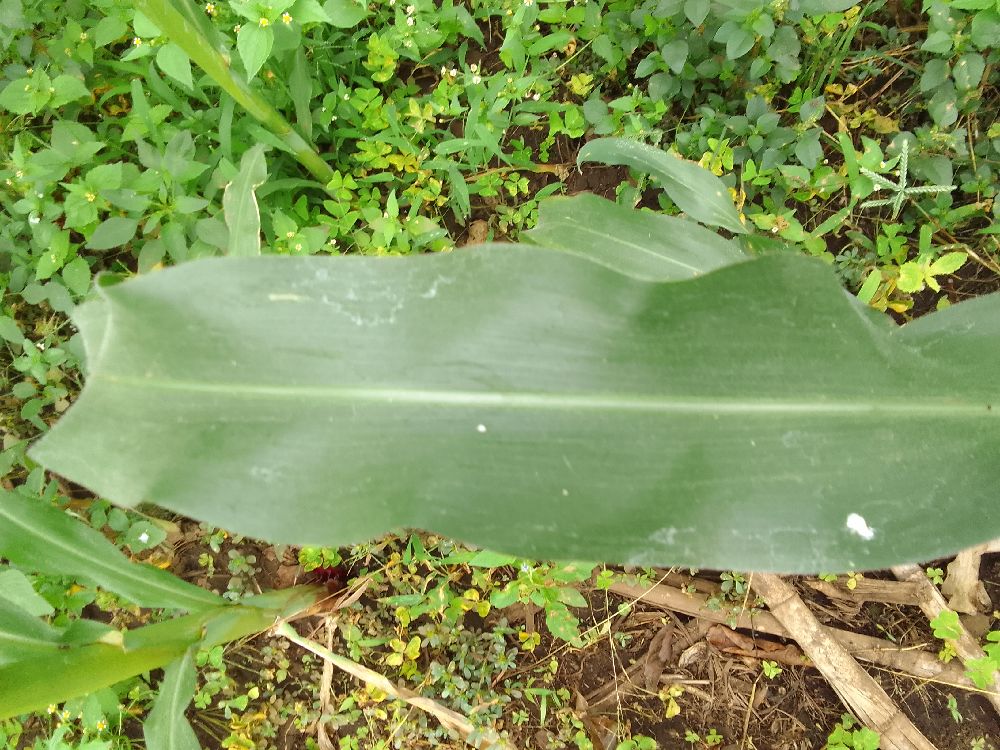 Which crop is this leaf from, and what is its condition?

maize, healthy
